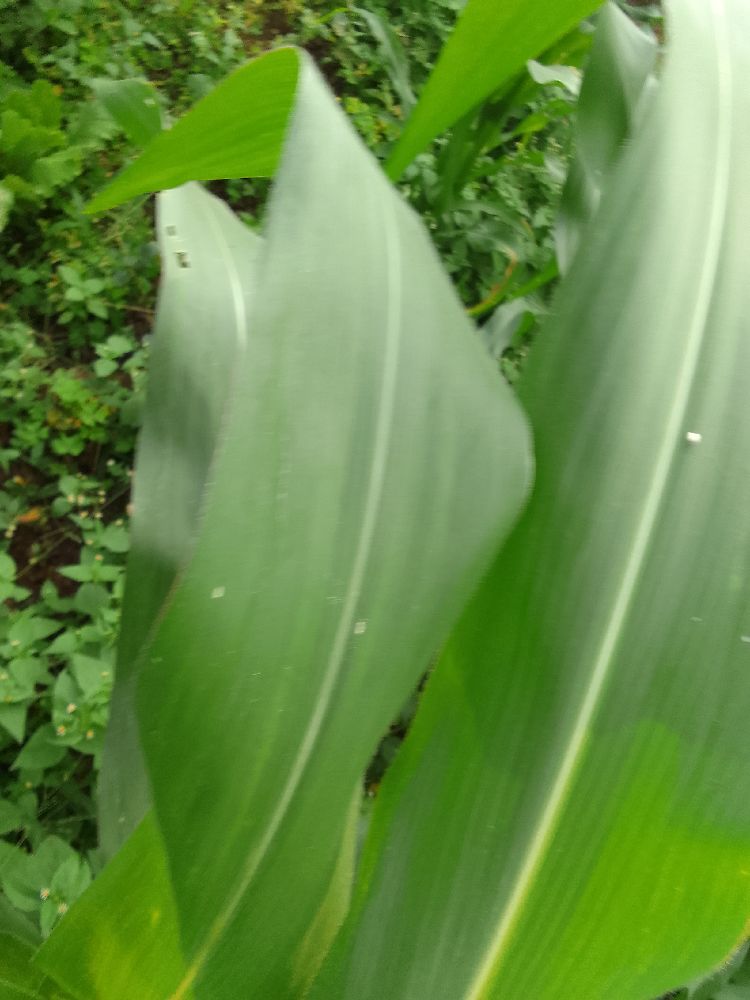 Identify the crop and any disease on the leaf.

maize, healthy
